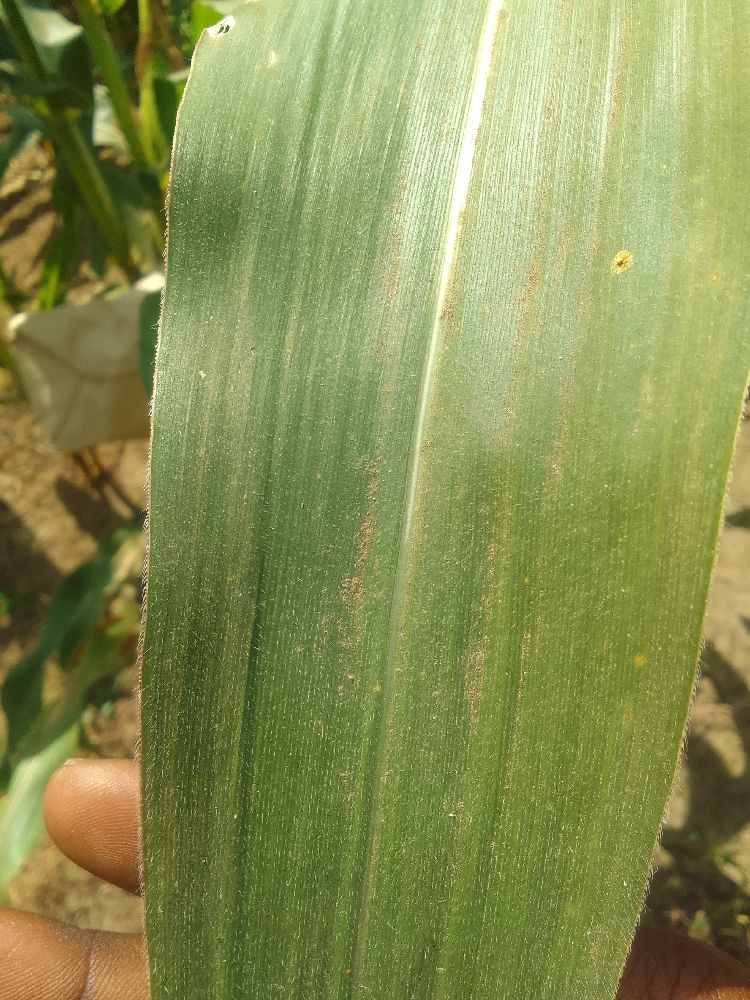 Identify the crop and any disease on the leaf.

maize, healthy
